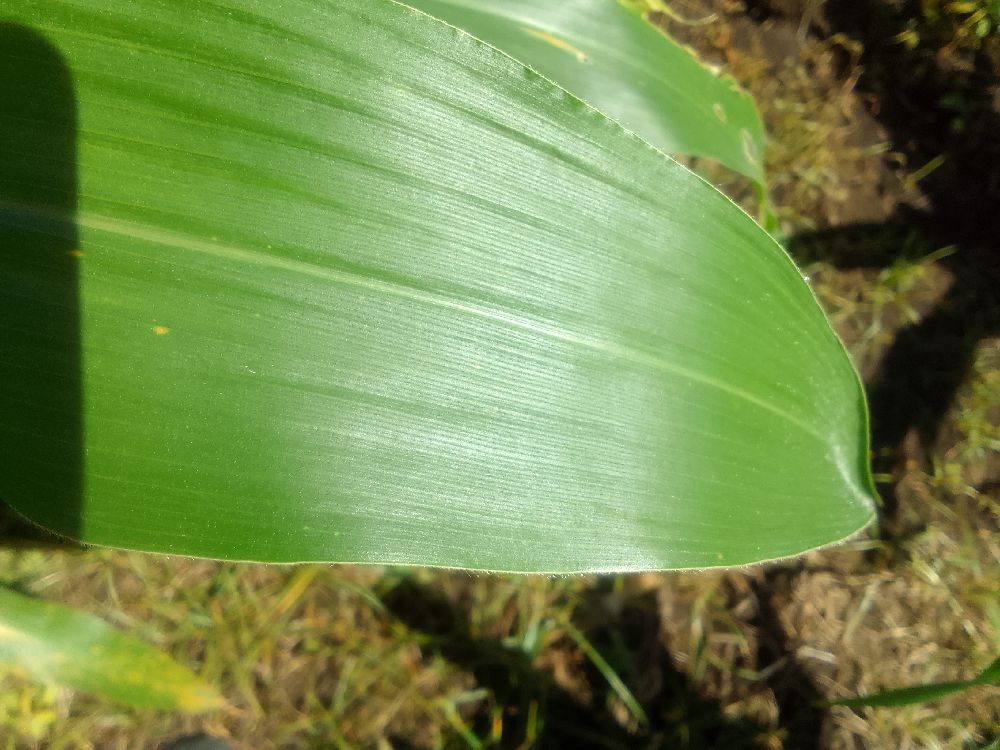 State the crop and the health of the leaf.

maize, healthy
